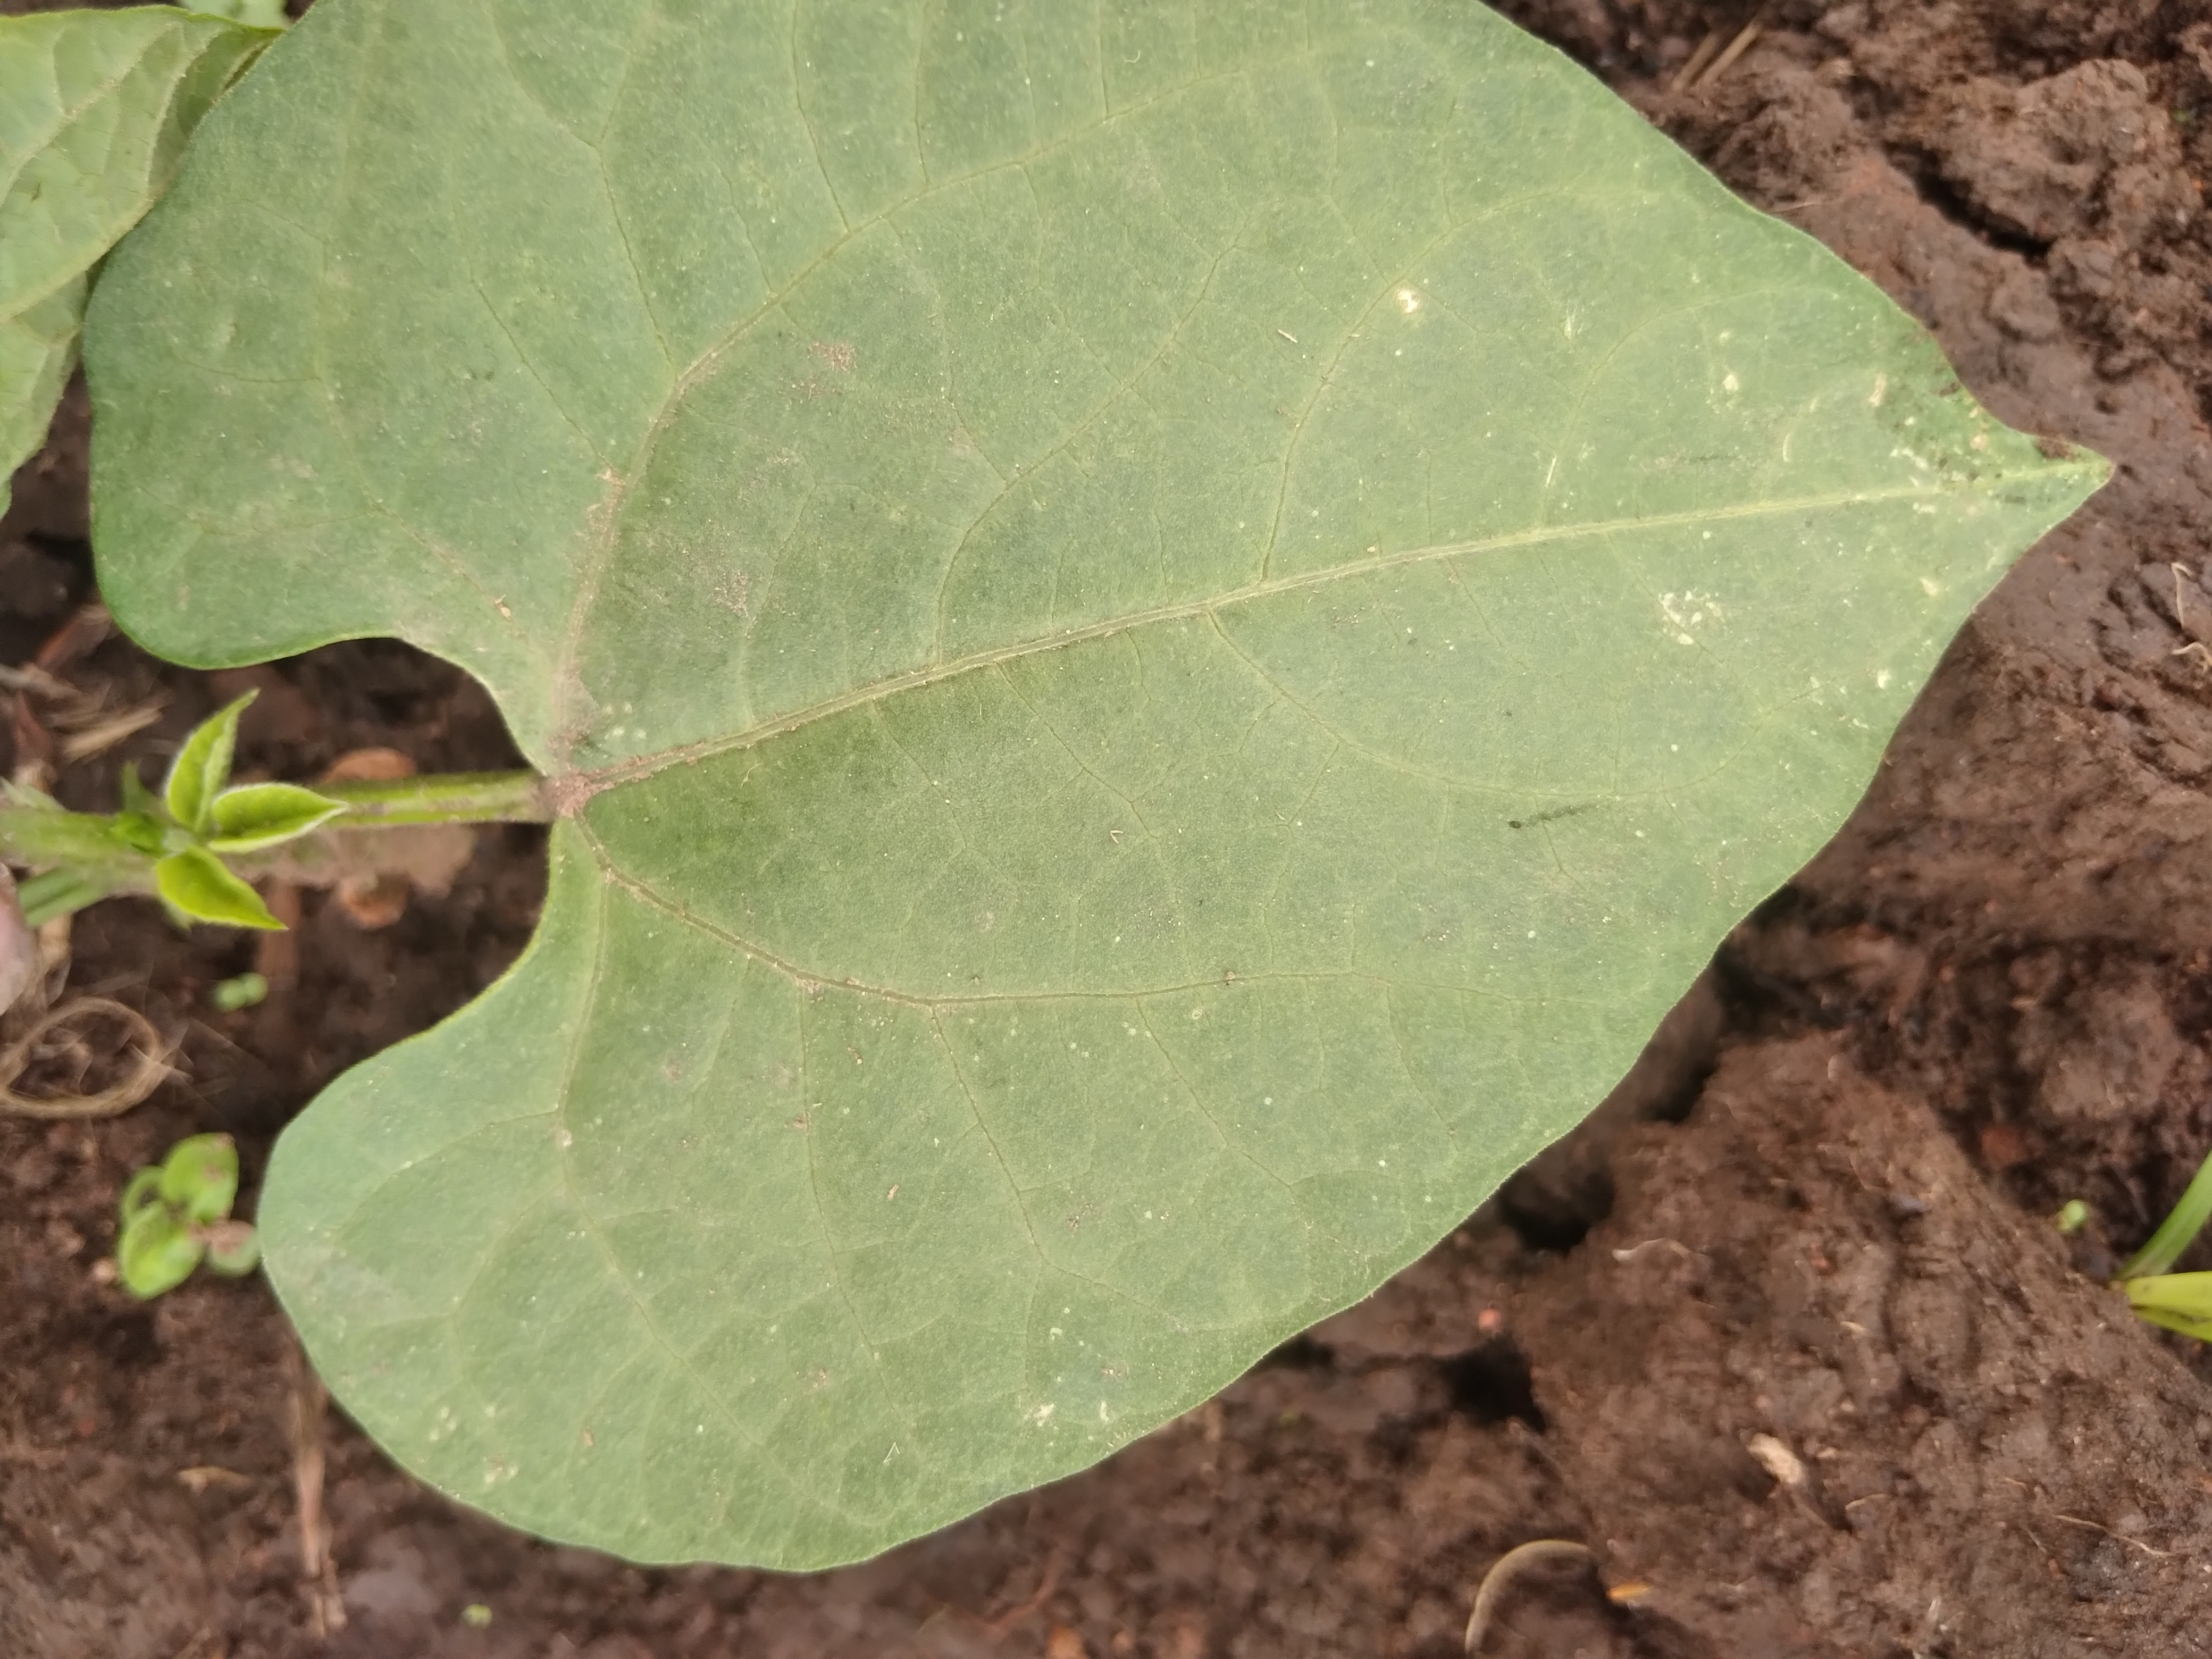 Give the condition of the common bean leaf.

healthy
